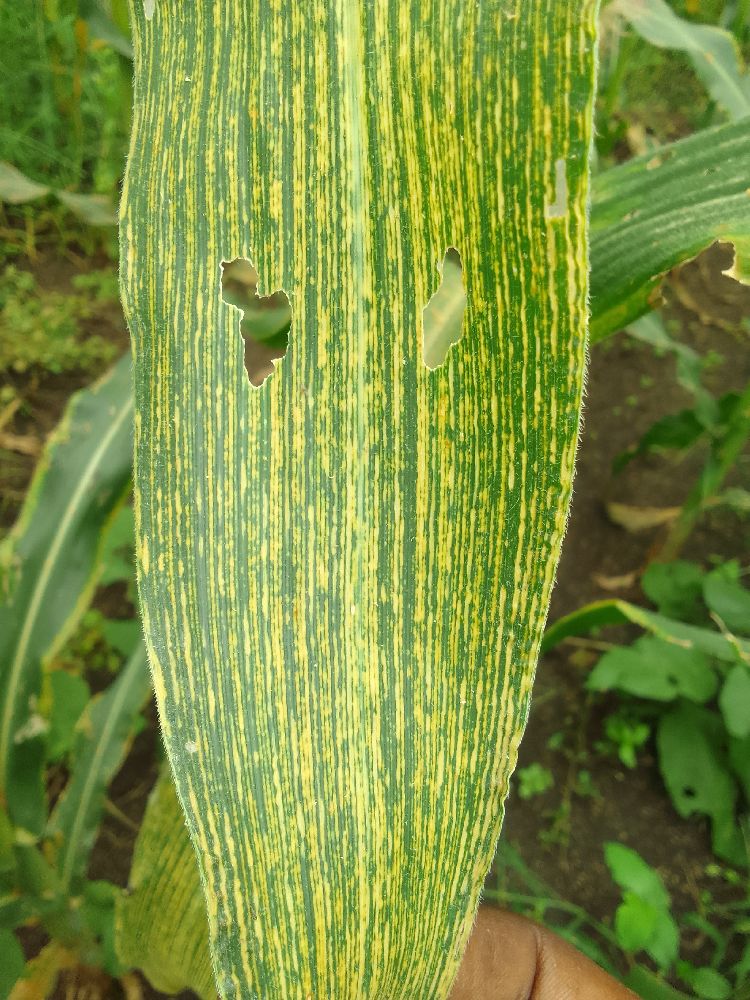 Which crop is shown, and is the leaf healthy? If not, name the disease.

maize, maize streak virus
